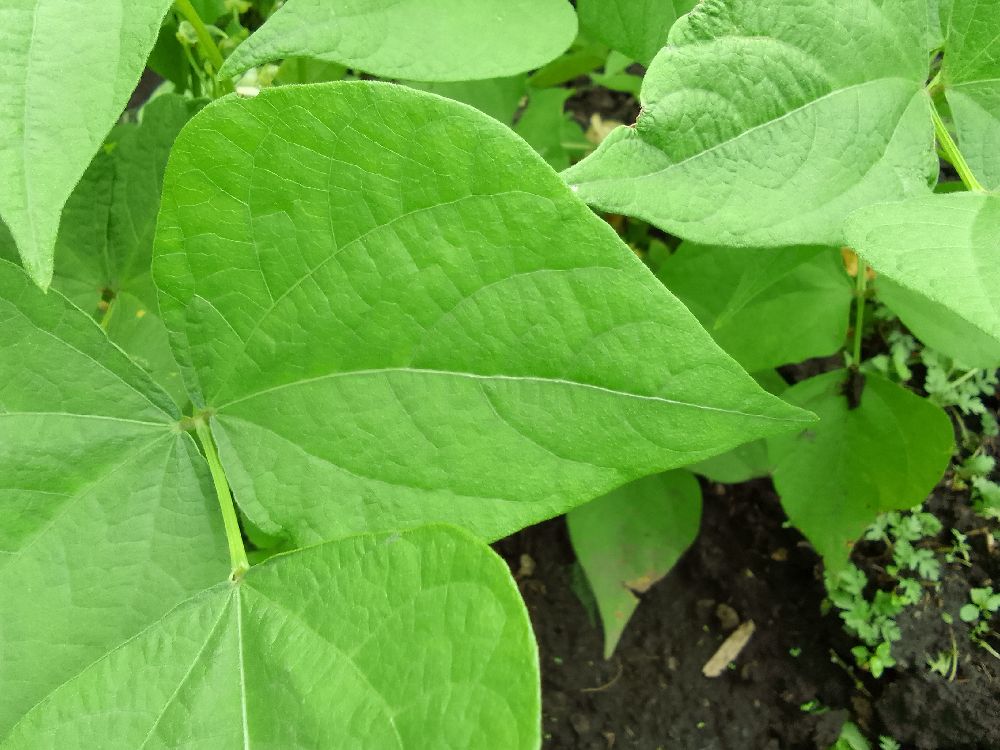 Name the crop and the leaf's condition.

common bean, healthy
